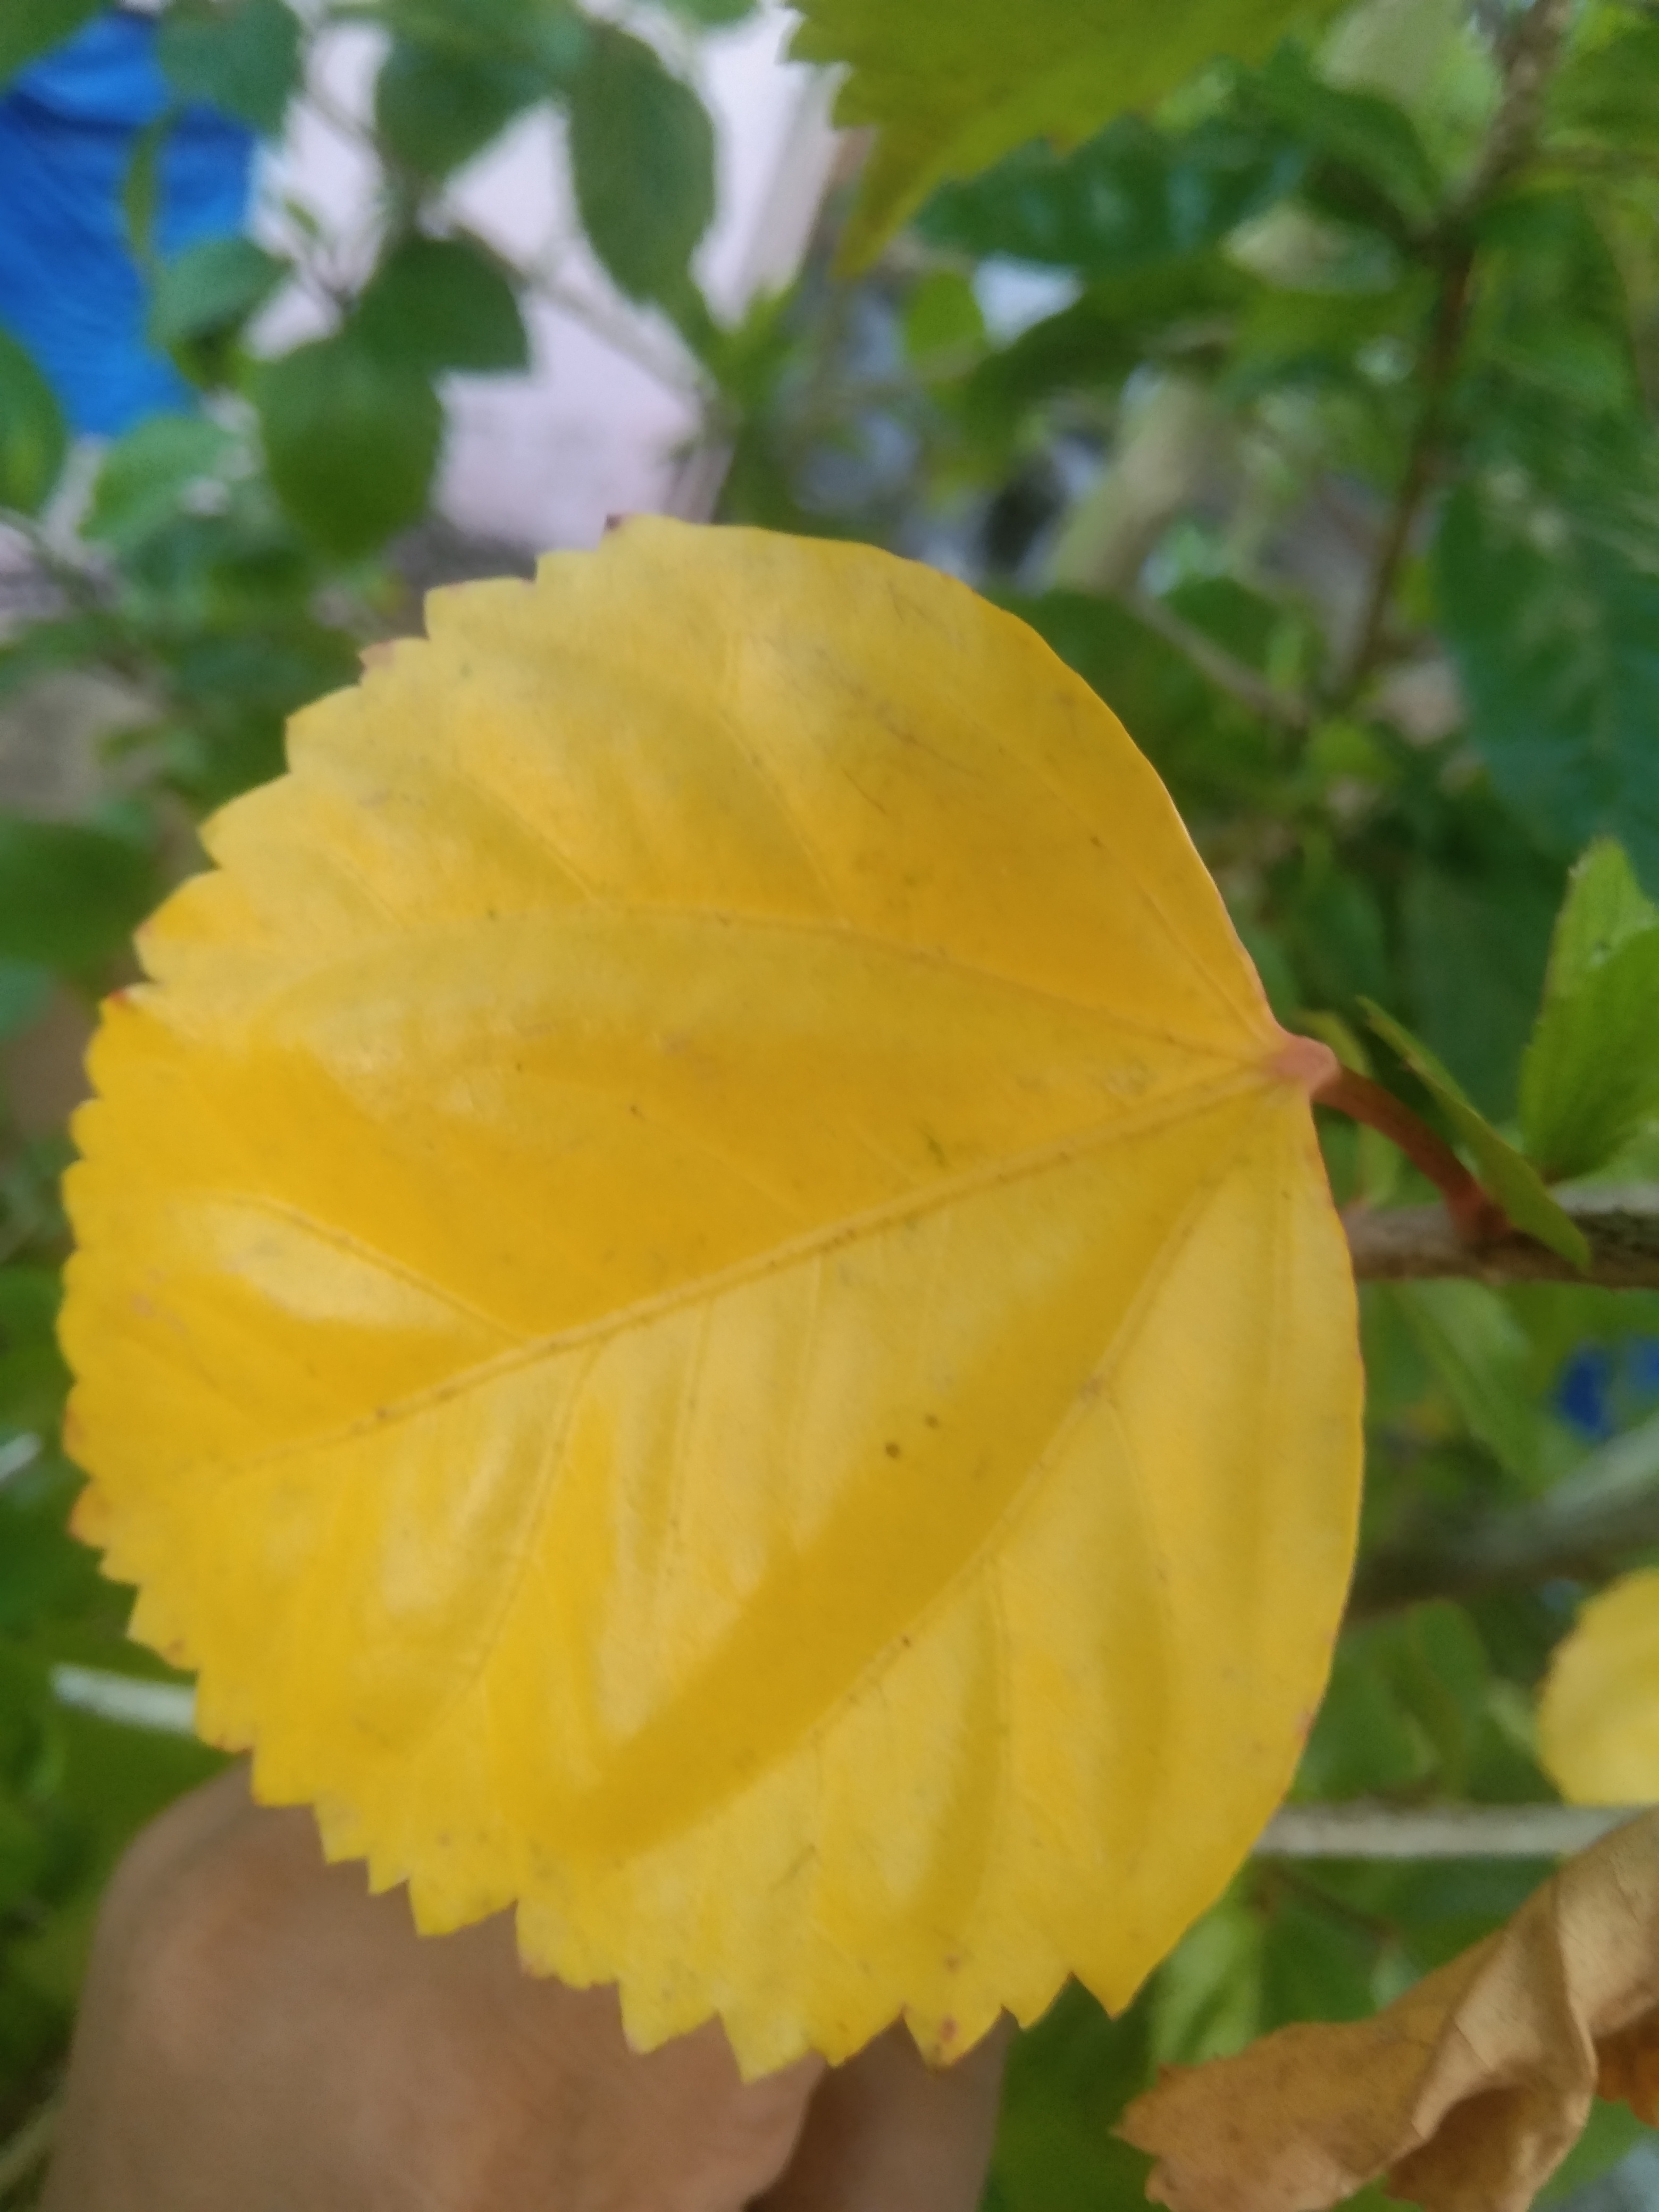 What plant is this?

hibiscus
